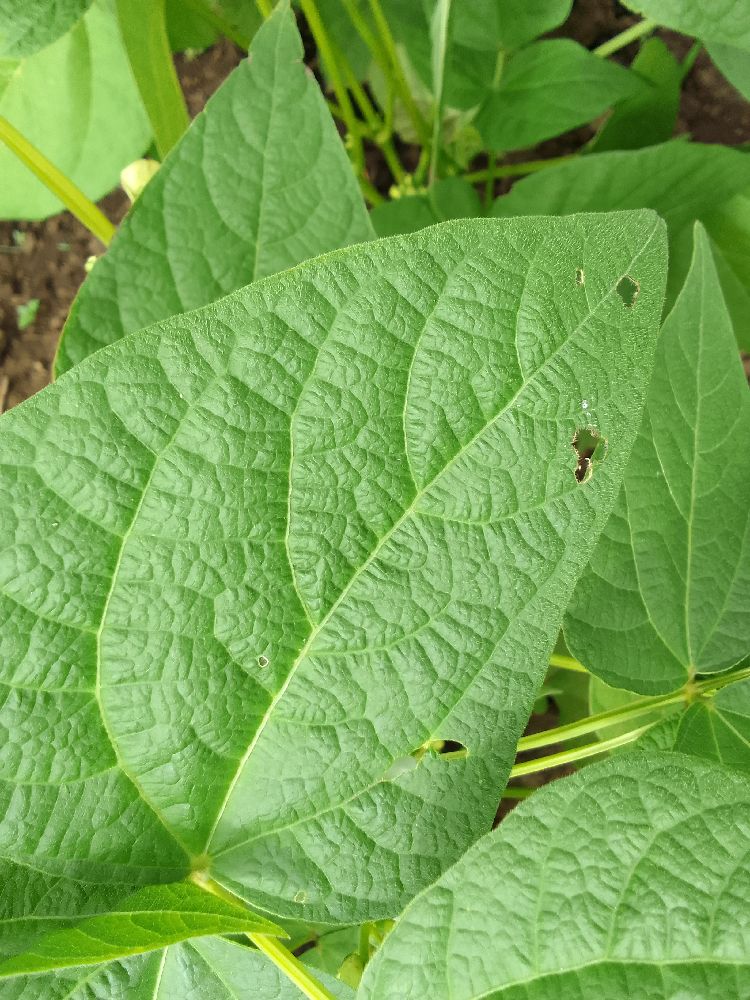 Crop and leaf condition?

common bean, healthy
